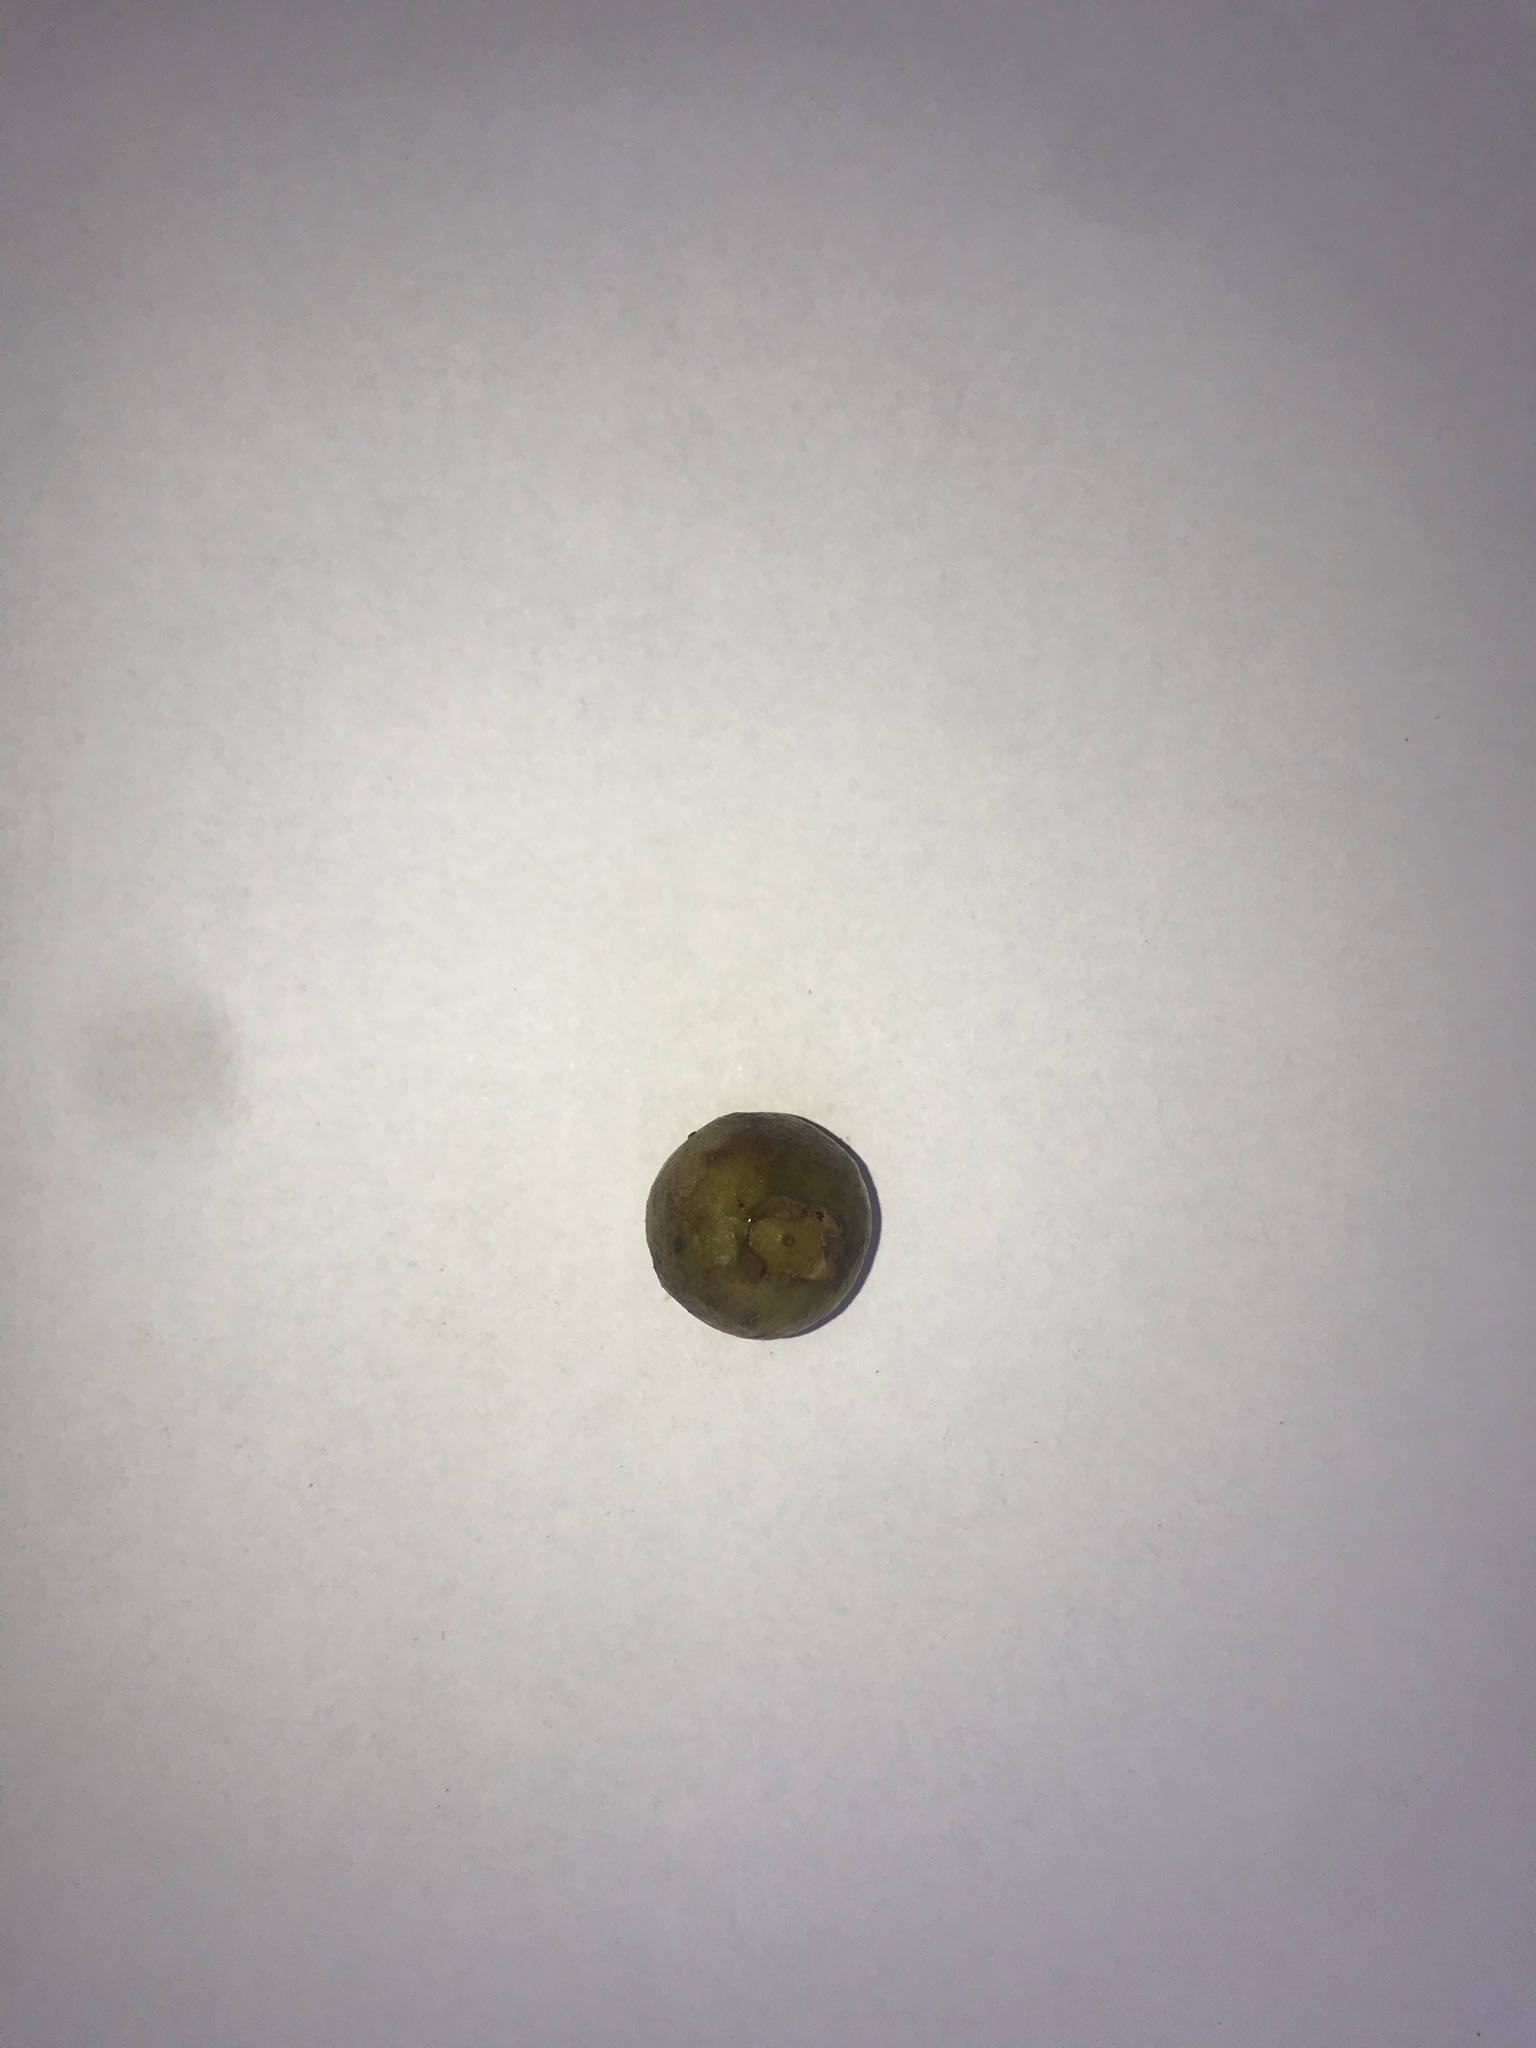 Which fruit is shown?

gabiroba
